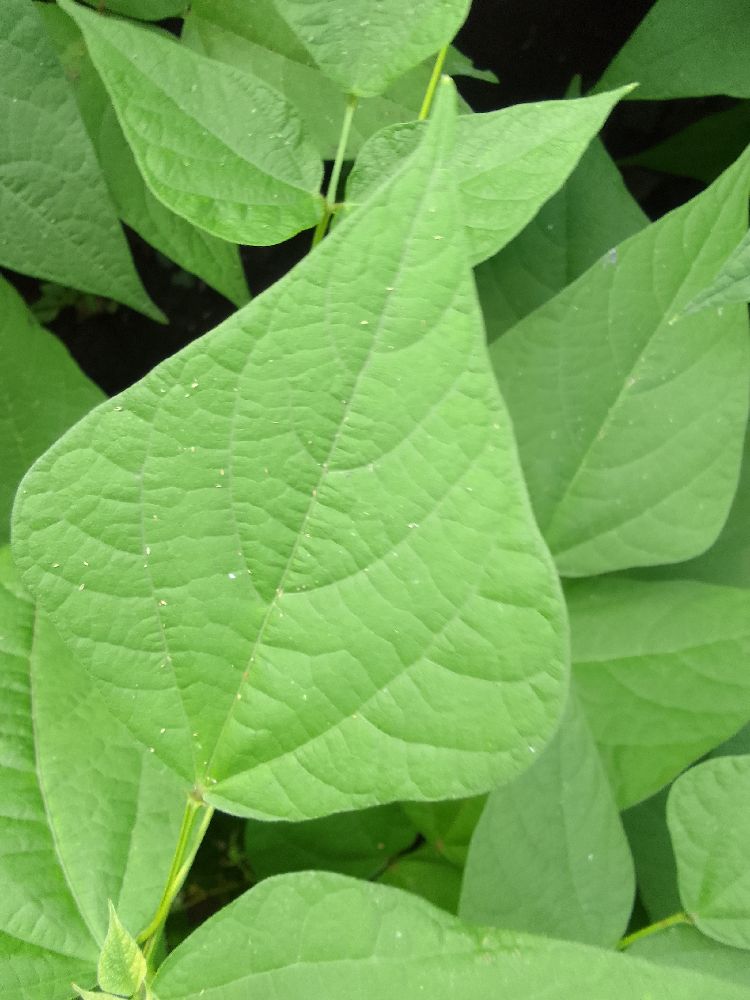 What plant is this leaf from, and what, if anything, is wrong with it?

common bean, healthy
